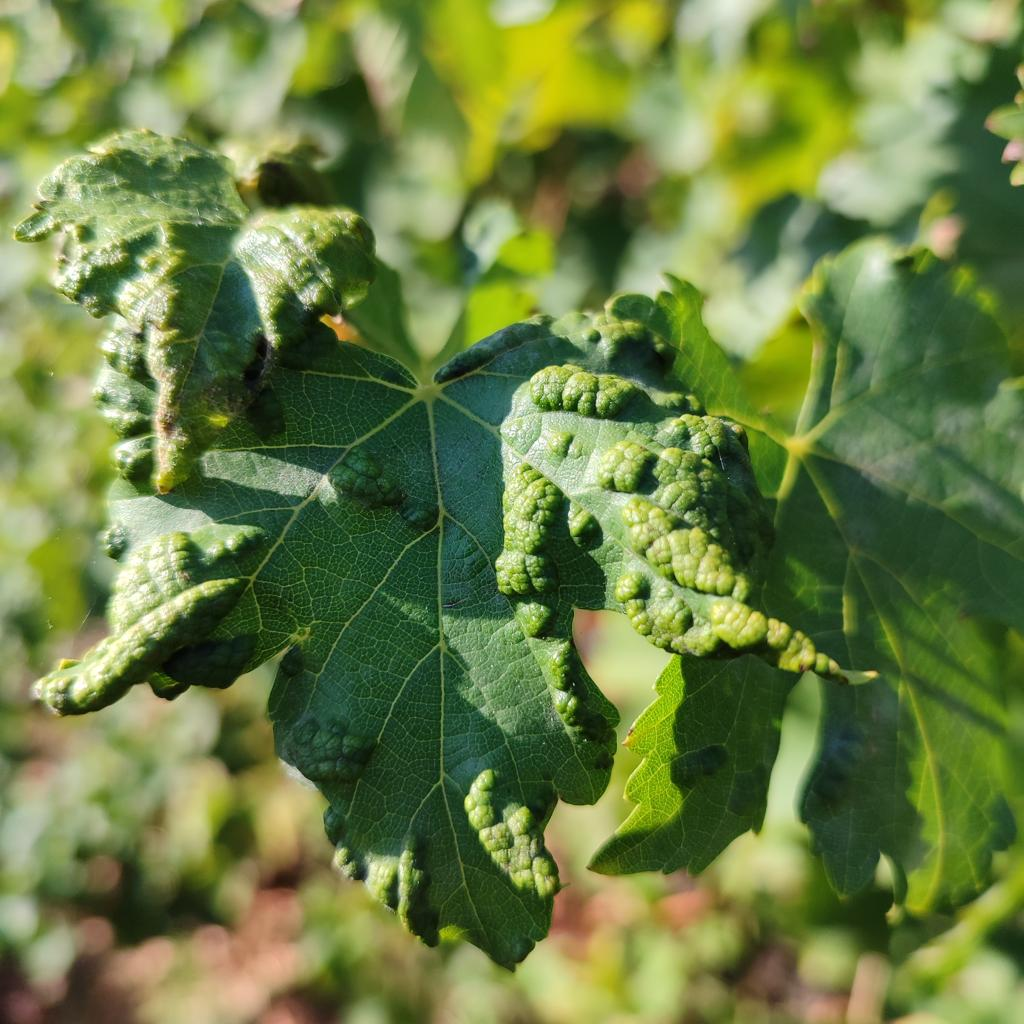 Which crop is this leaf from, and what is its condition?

grapevine, erineum mite
